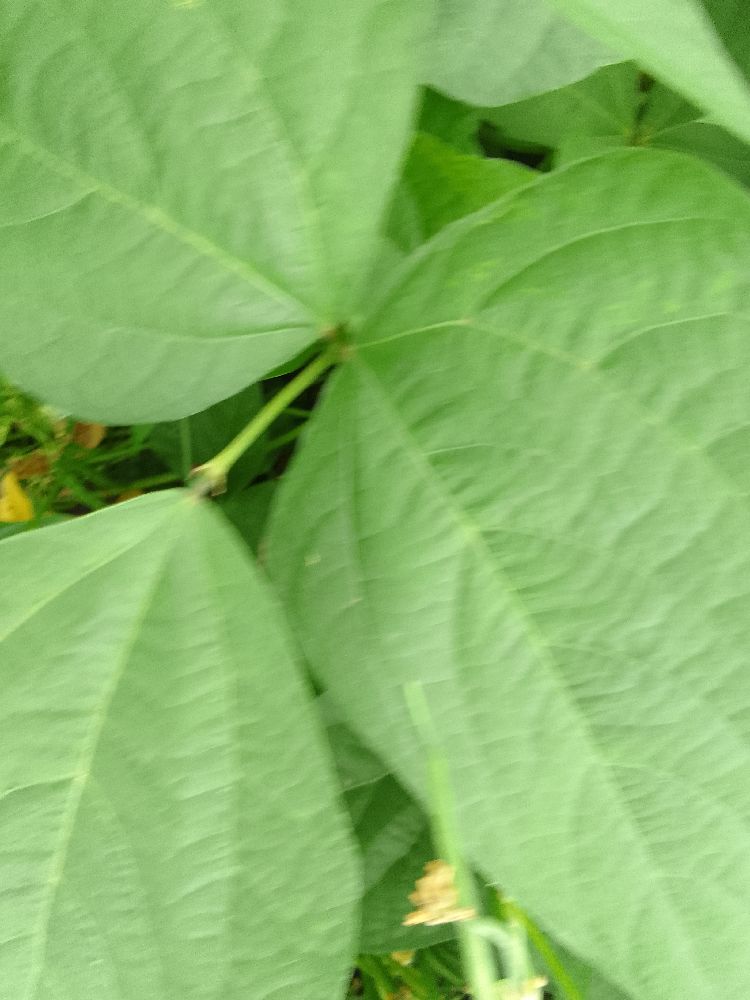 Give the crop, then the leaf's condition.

common bean, healthy
